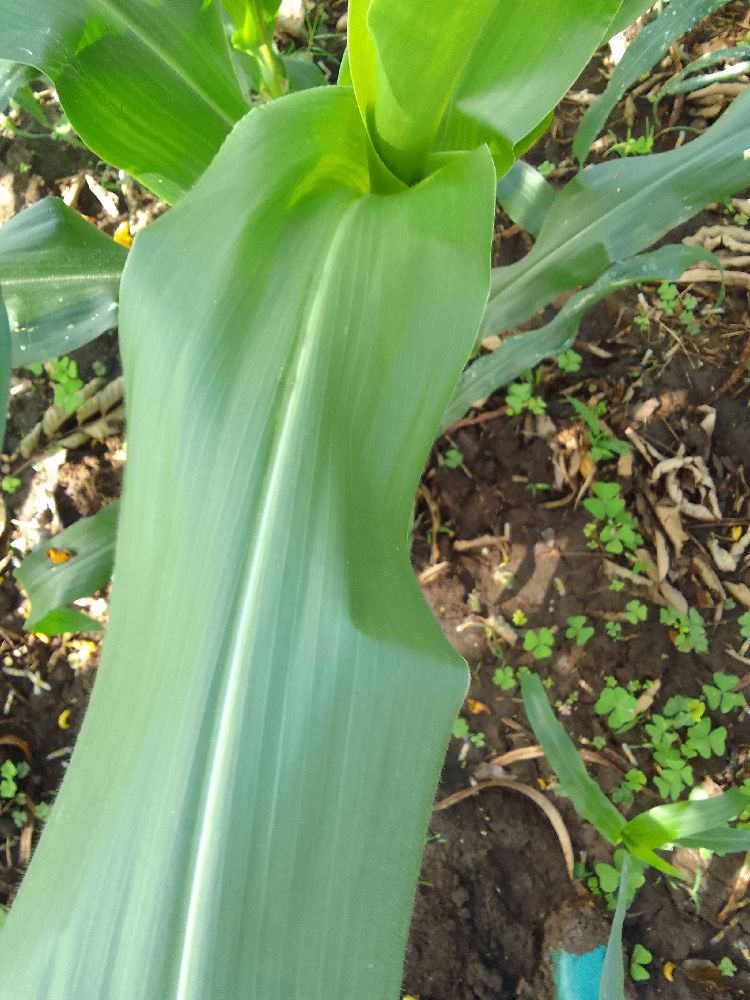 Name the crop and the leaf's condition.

maize, healthy
